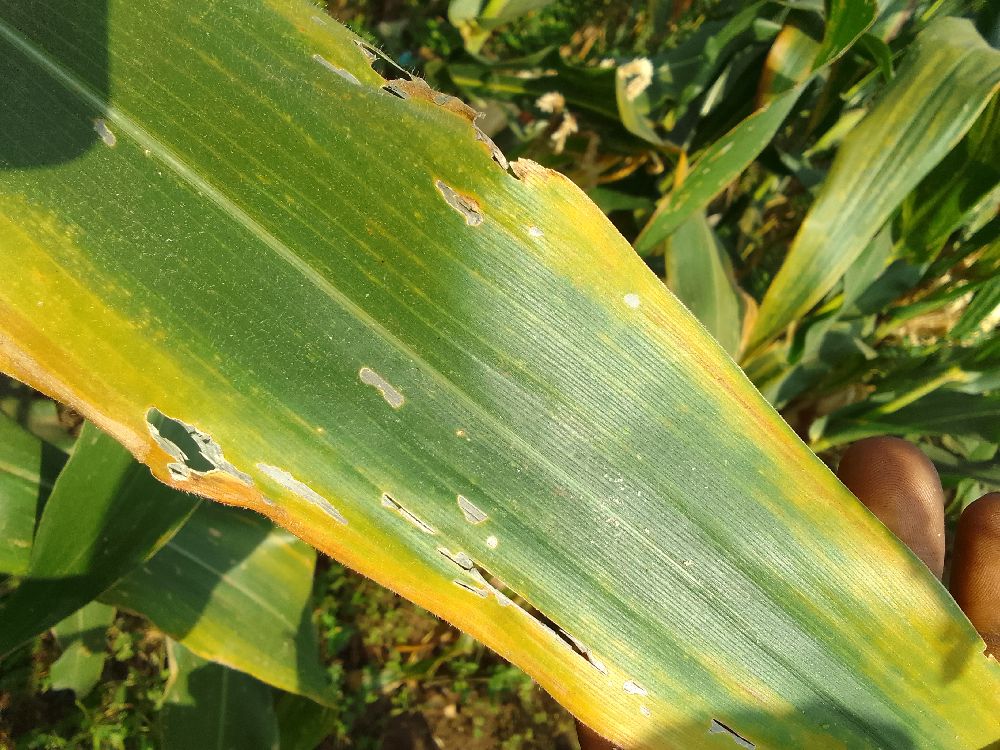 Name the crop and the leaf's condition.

maize, maize lethal necrosis
